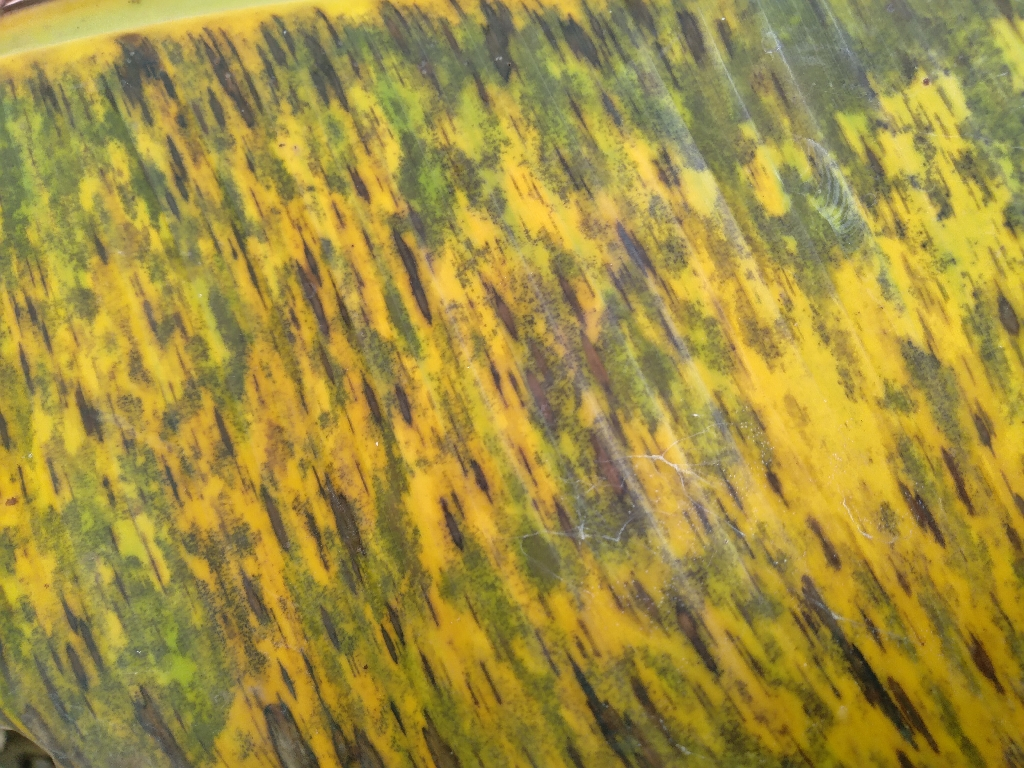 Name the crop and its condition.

banana, black sigatoka
